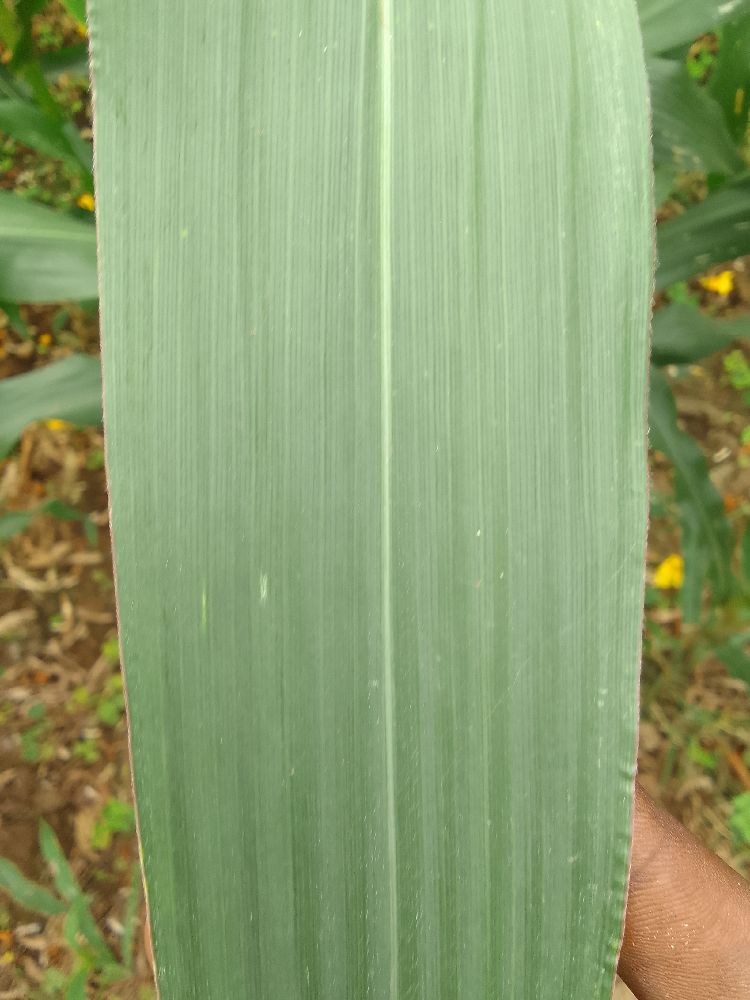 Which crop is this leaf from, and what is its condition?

maize, healthy
